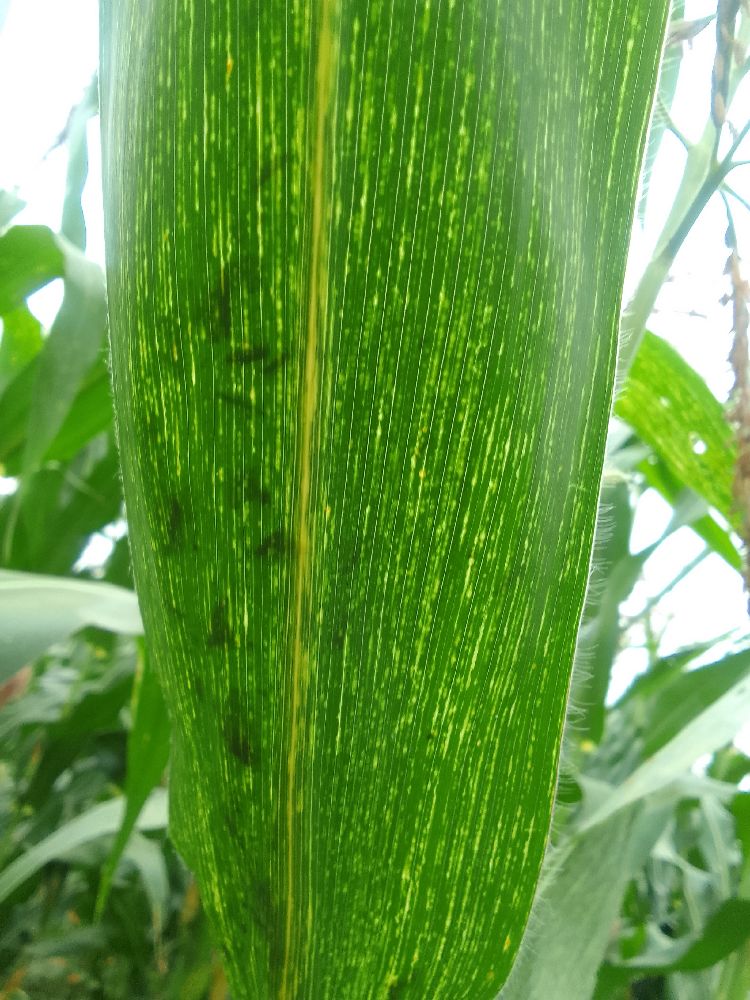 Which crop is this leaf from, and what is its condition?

maize, maize streak virus
